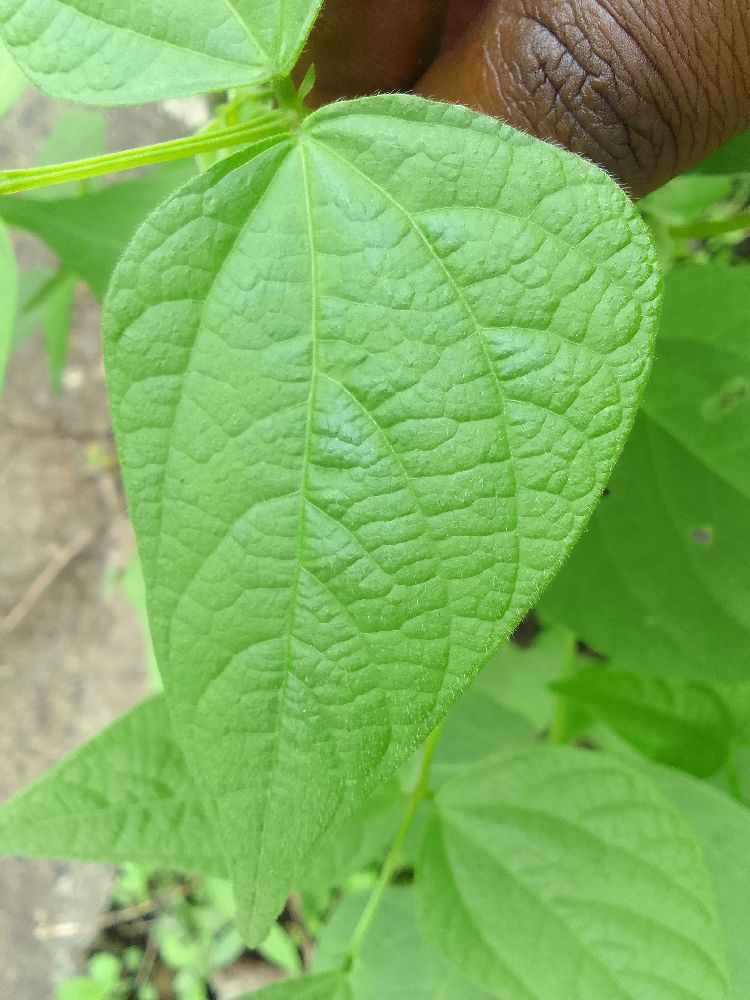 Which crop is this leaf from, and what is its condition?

common bean, healthy
